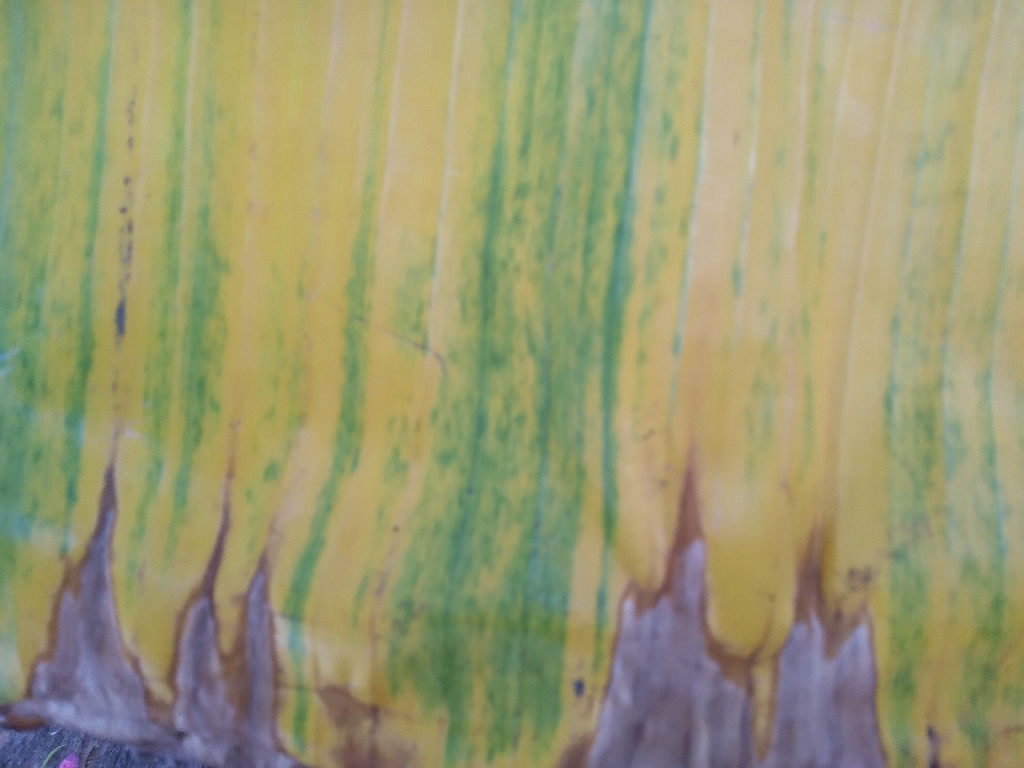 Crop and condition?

banana, fusarium wilt race 1
